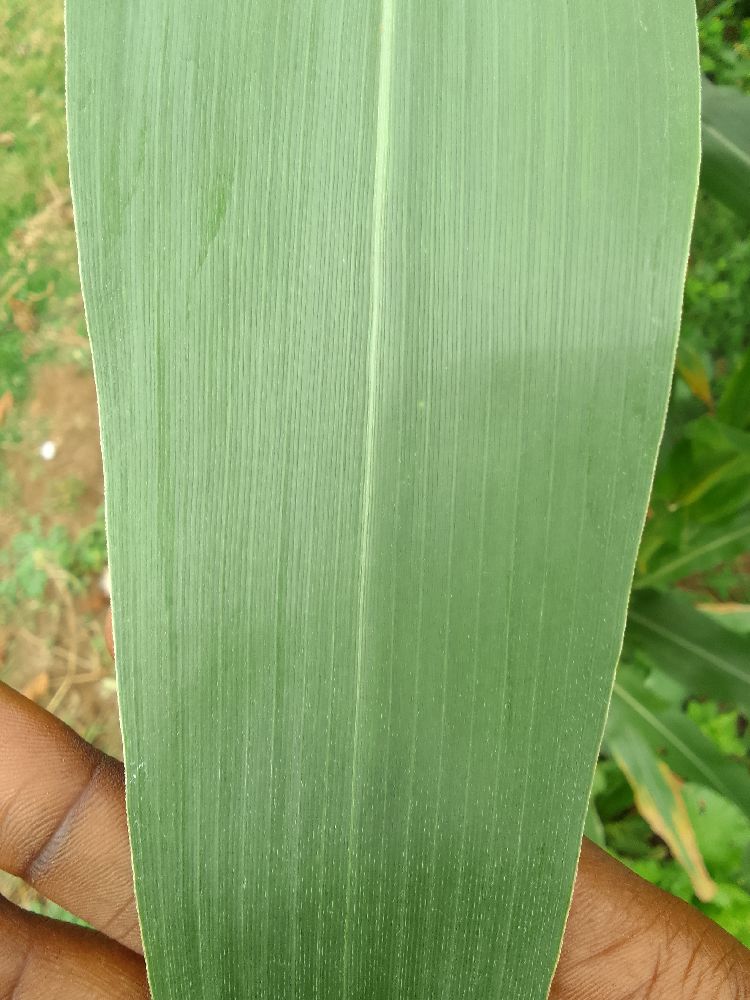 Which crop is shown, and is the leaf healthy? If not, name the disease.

maize, healthy
